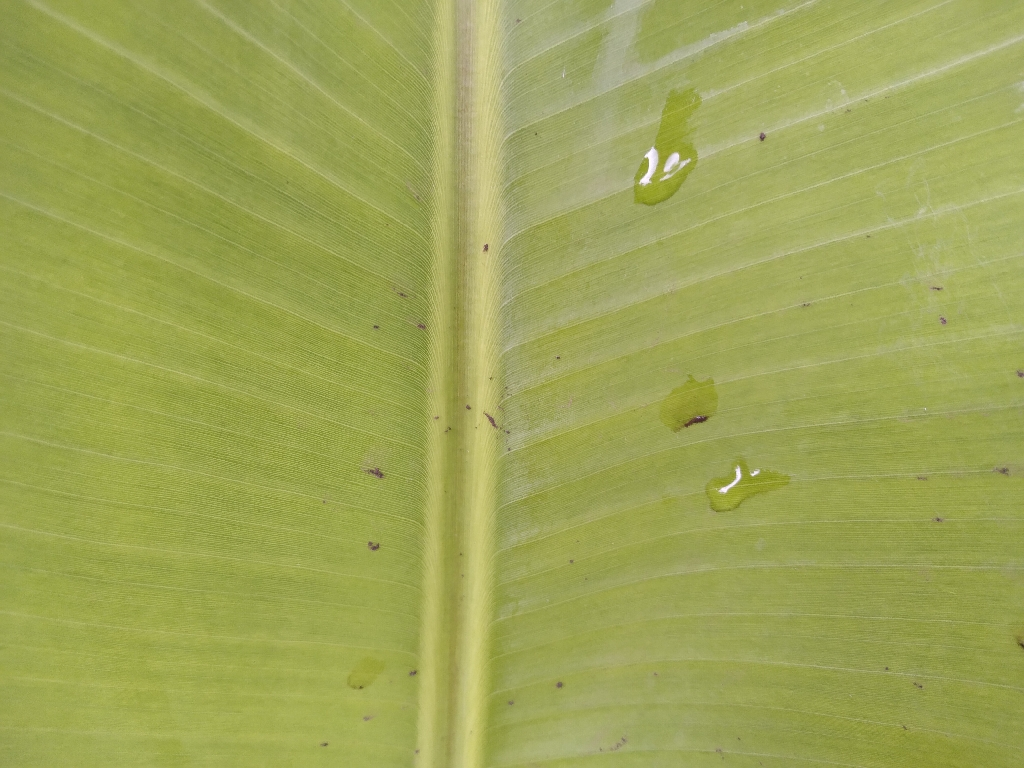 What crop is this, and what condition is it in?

banana, healthy
